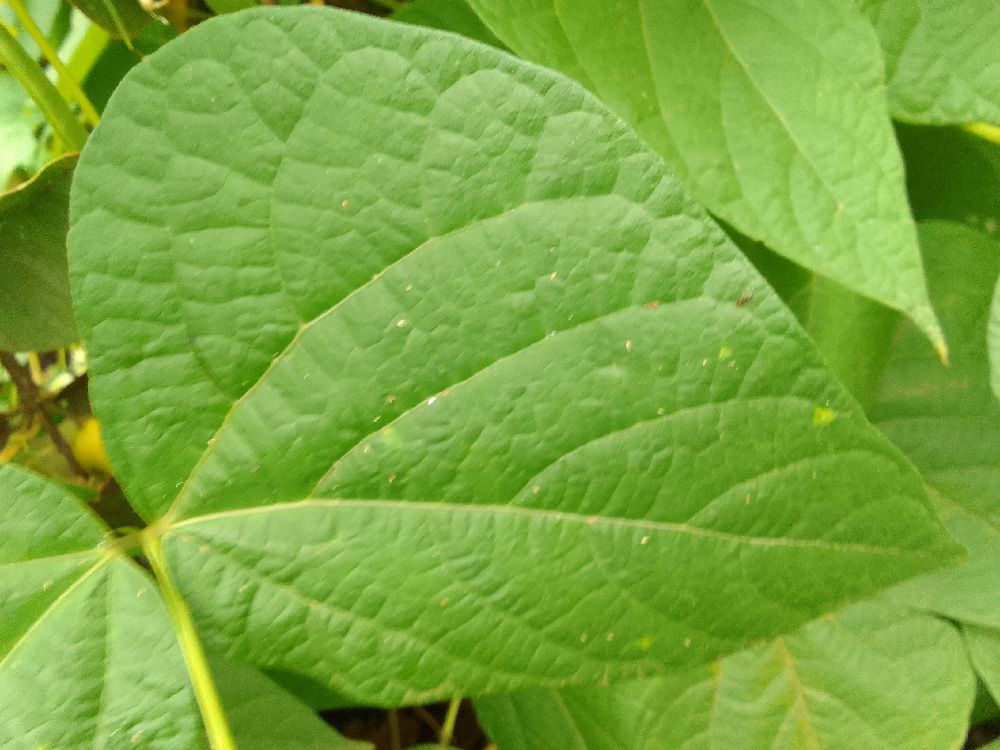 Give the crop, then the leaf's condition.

common bean, healthy
